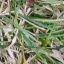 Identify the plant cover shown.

grass
